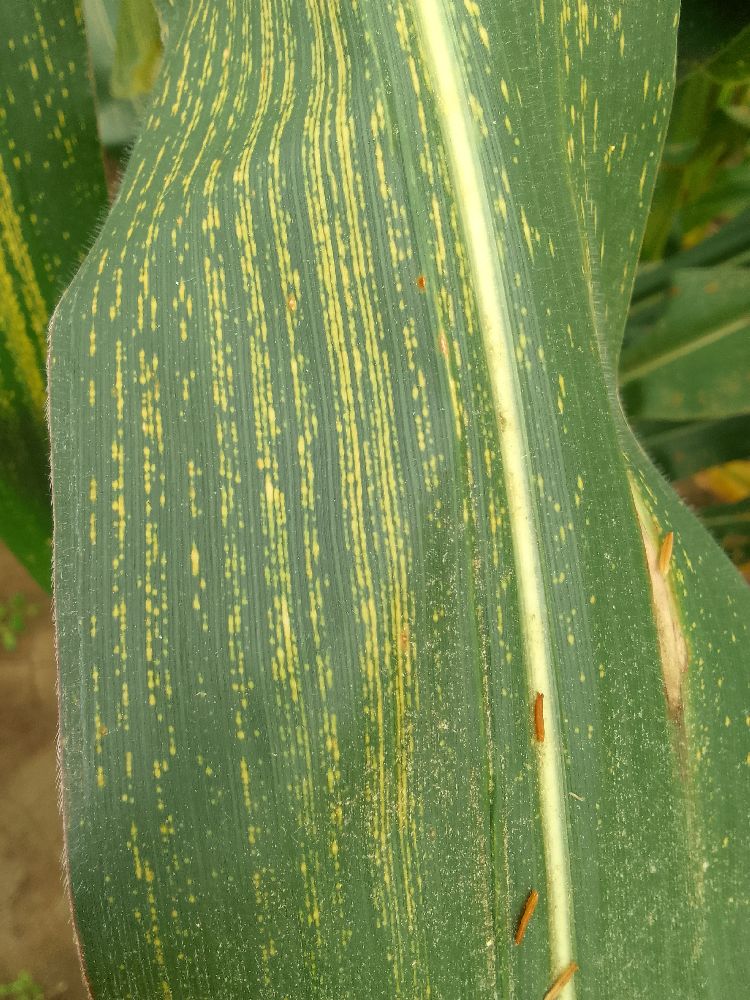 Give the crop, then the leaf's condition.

maize, maize streak virus
